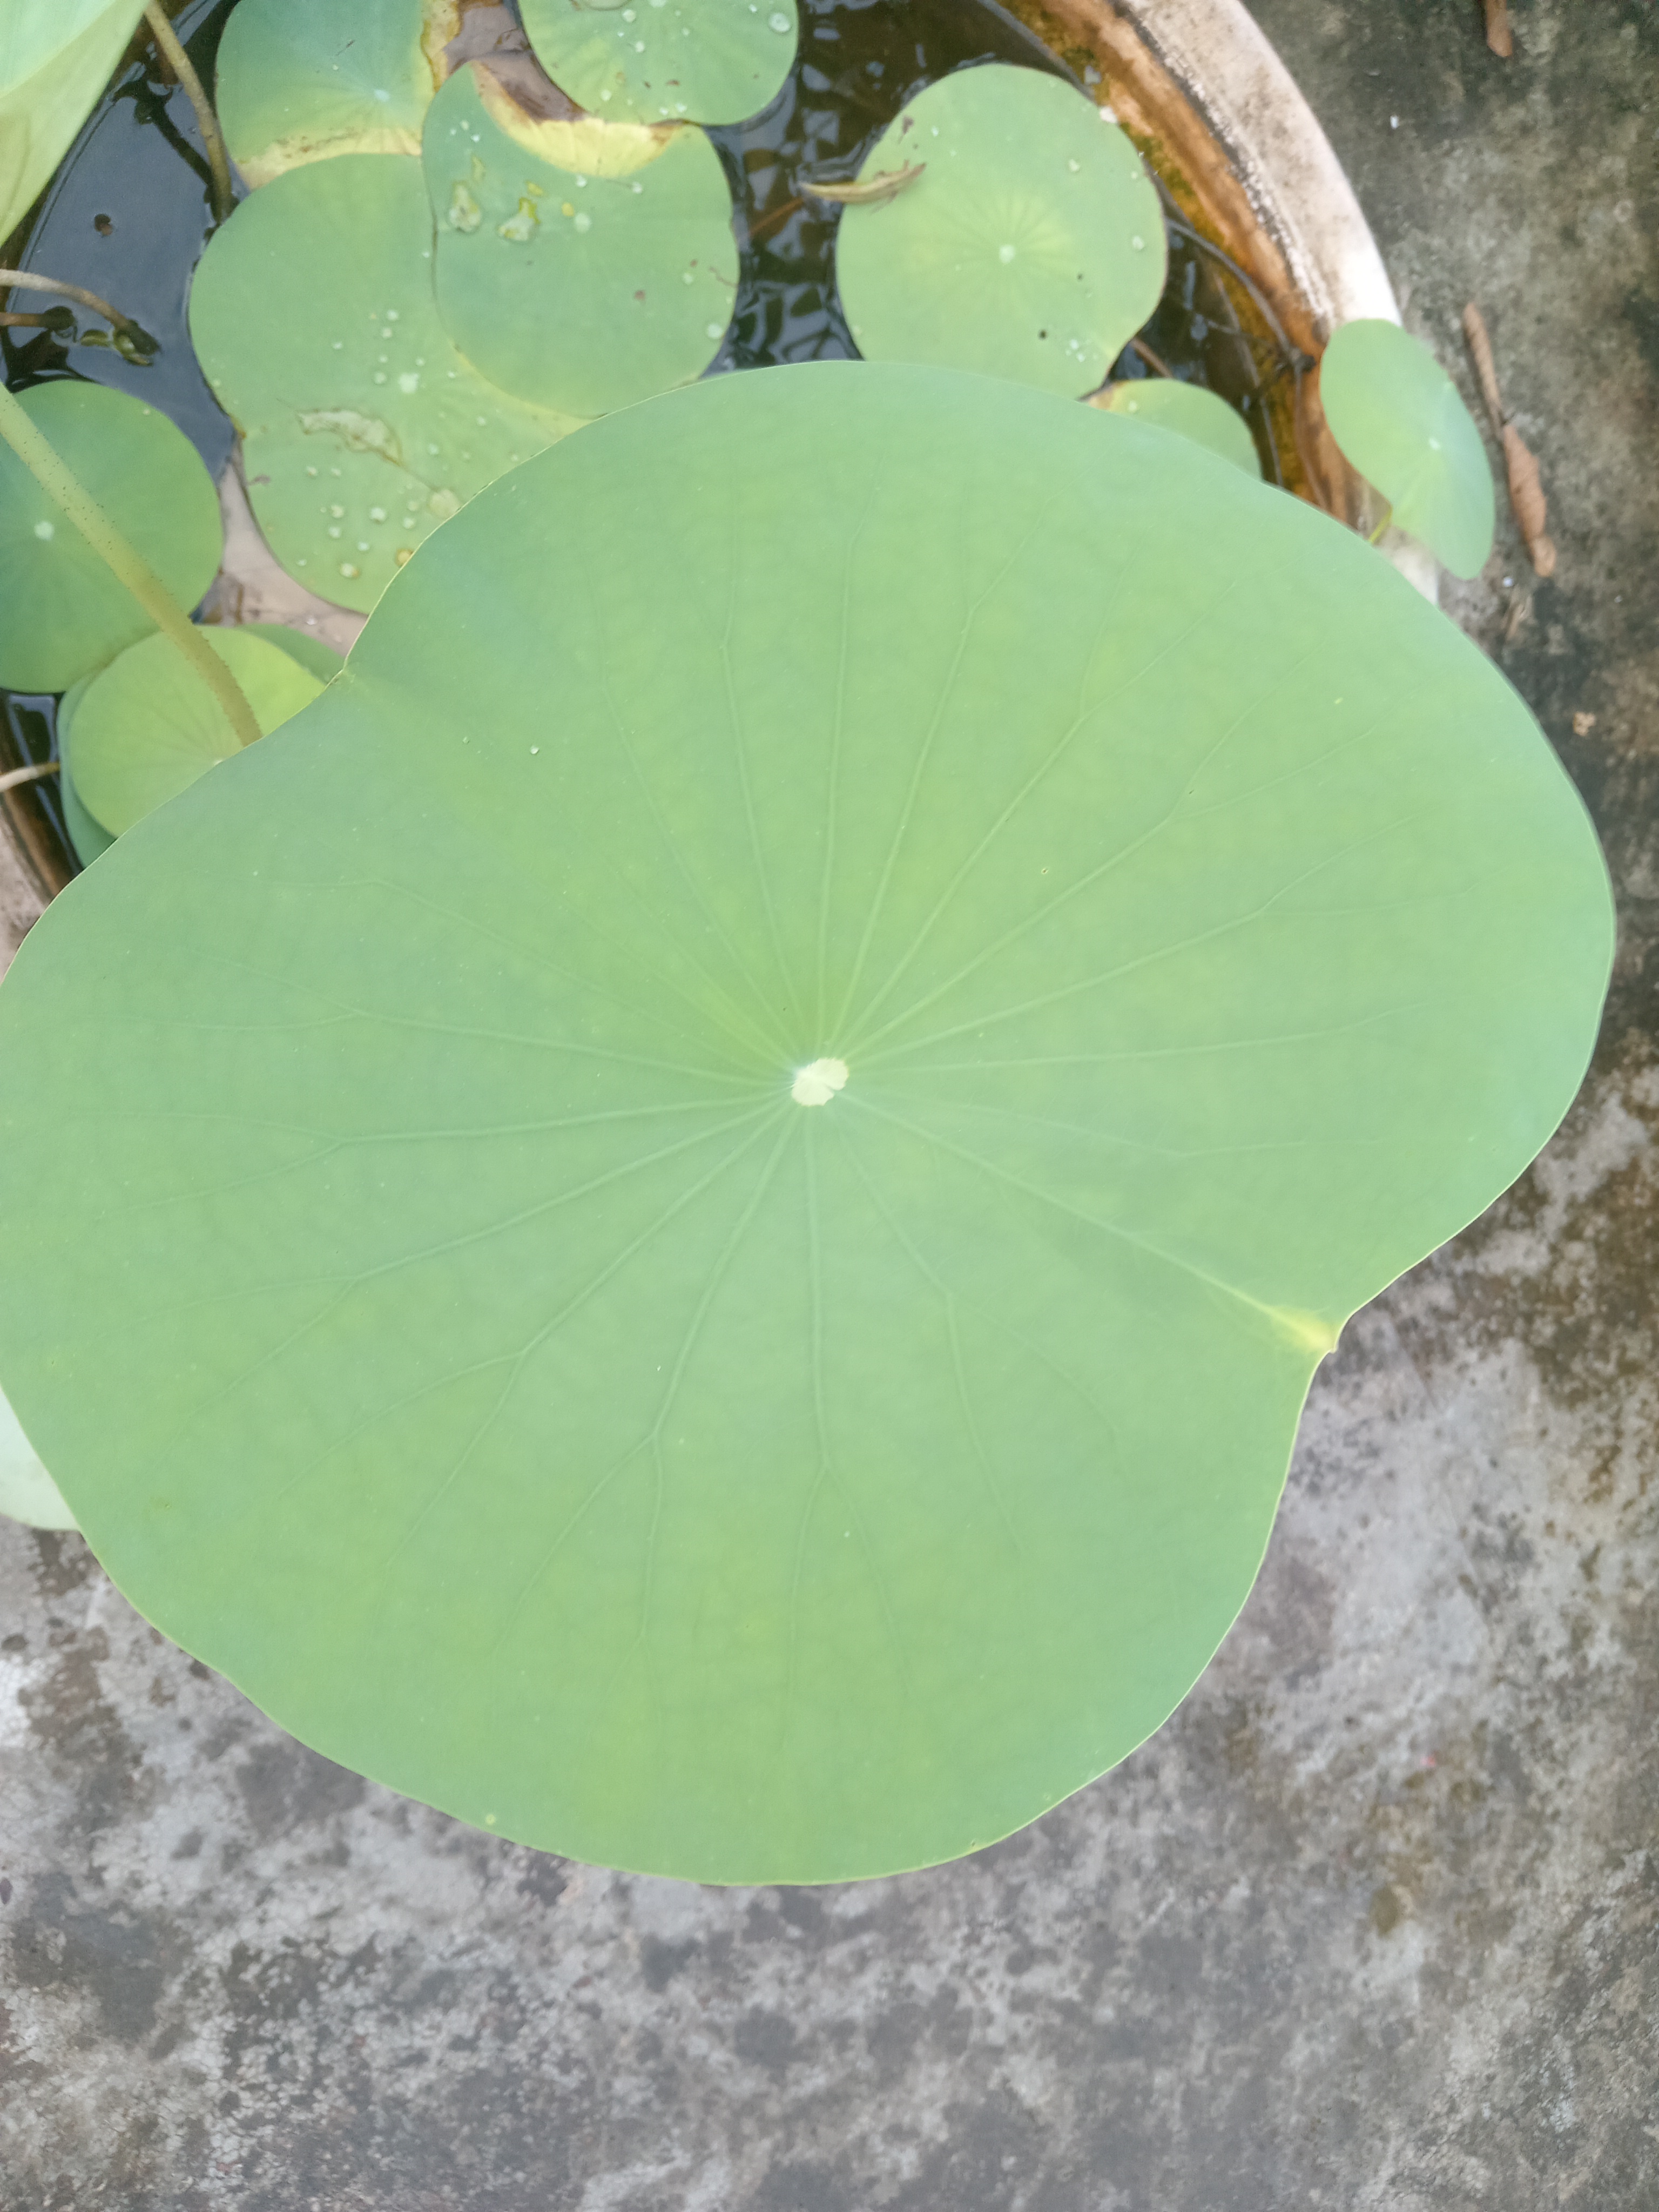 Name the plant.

lotus
